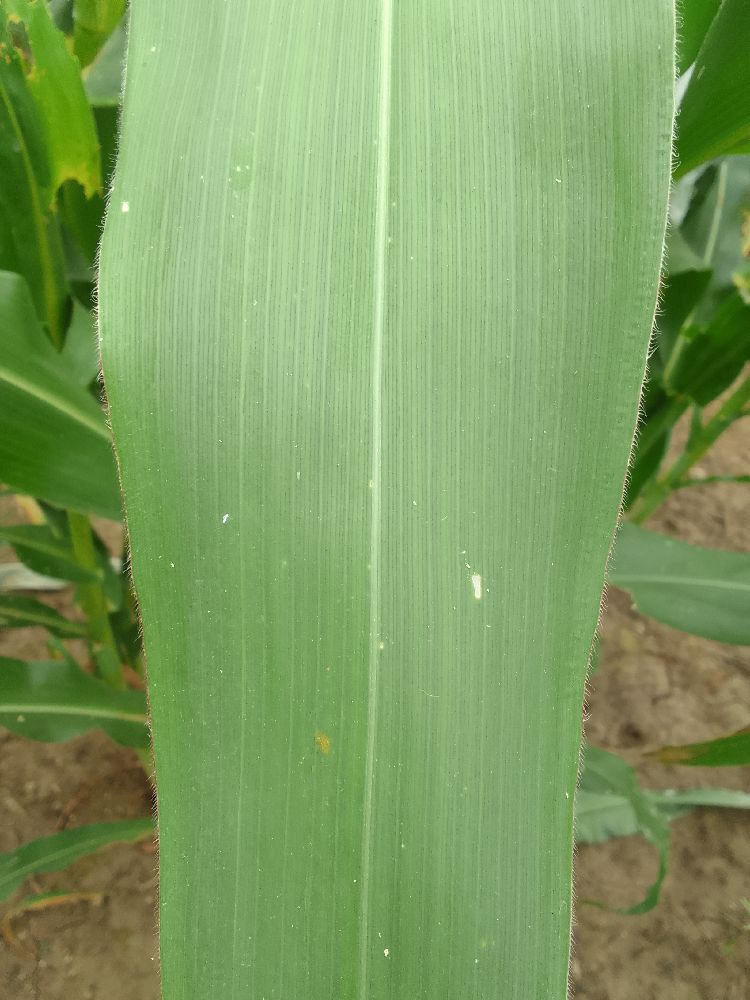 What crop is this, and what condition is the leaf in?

maize, healthy
